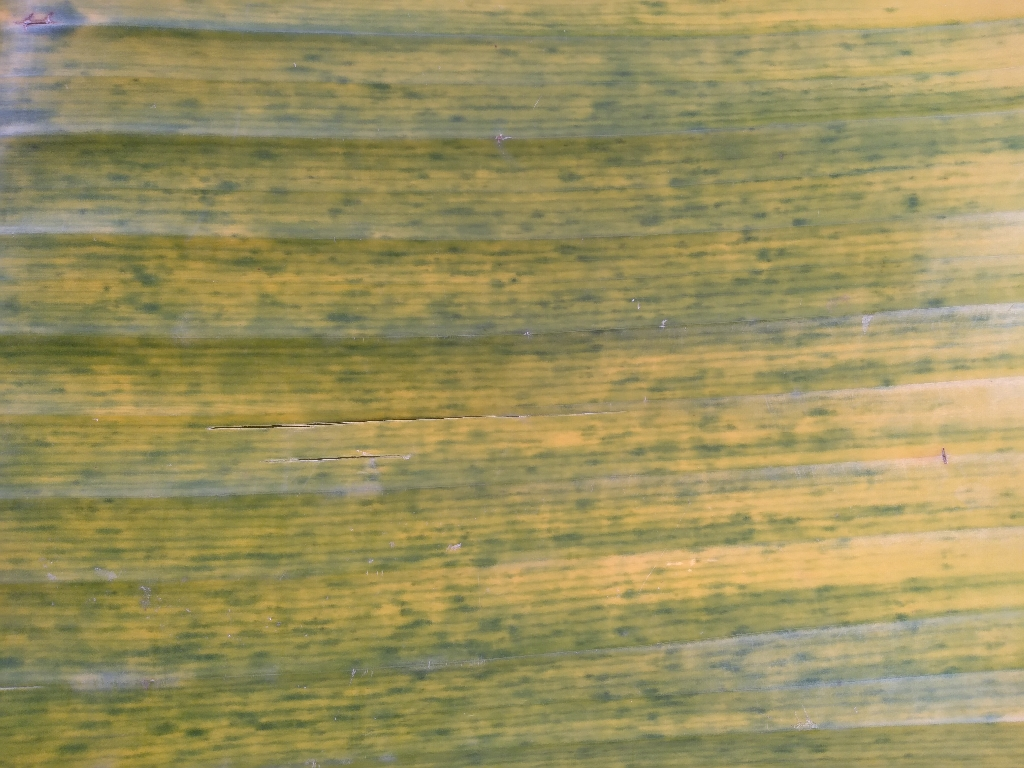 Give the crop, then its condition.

banana, fusarium wilt race 1
